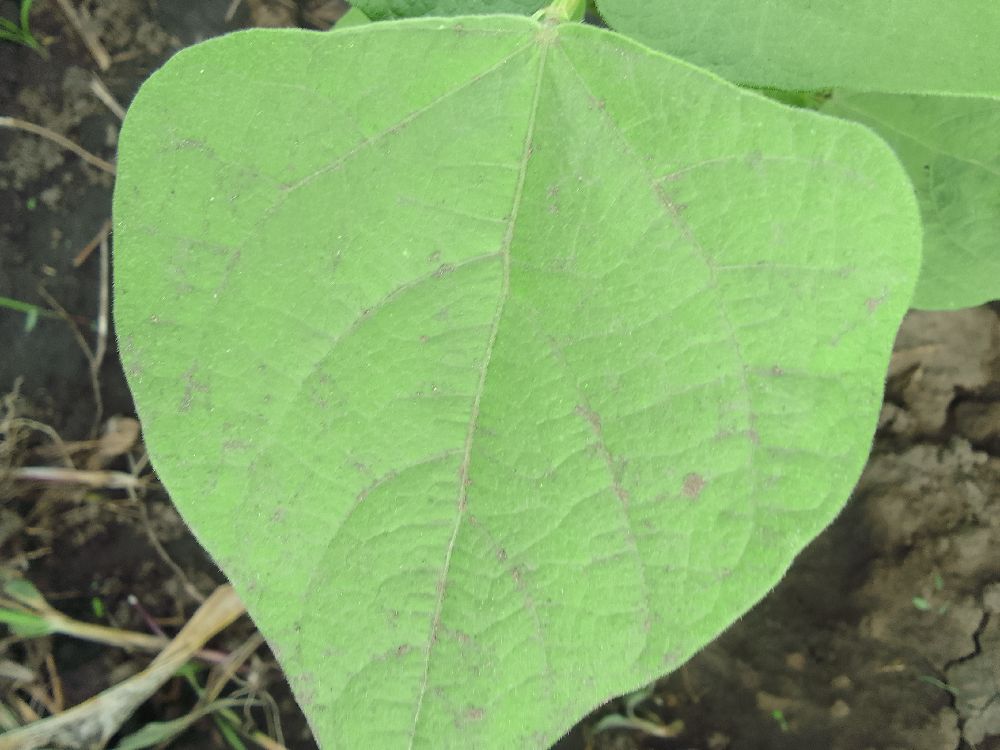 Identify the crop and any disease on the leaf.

common bean, healthy
